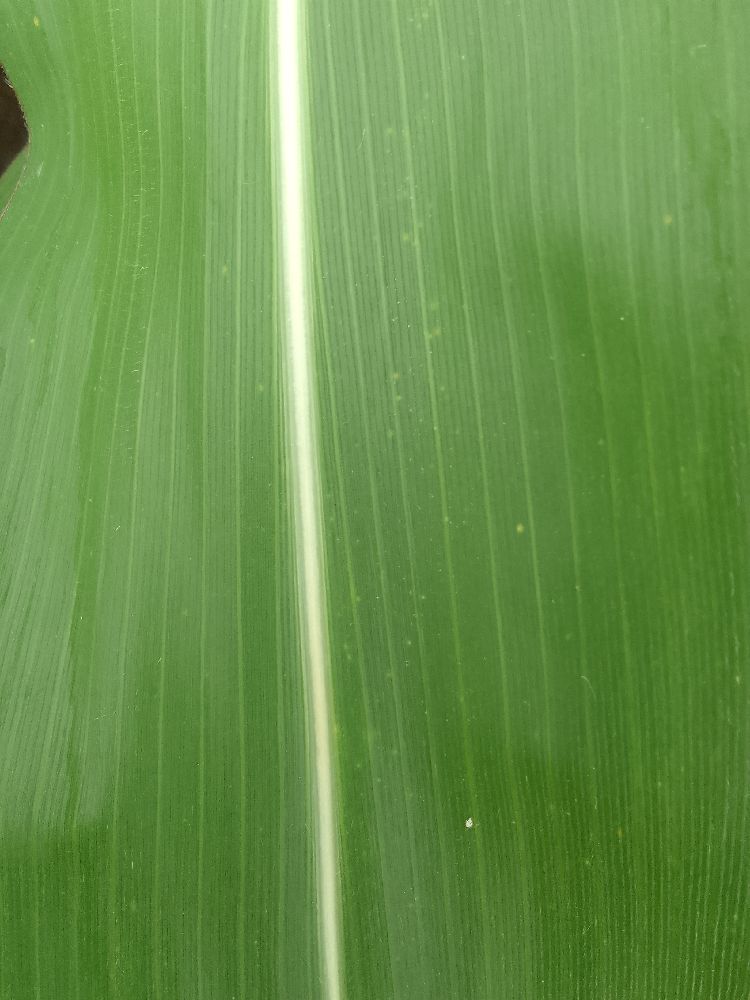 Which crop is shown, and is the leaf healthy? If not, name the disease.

maize, healthy
